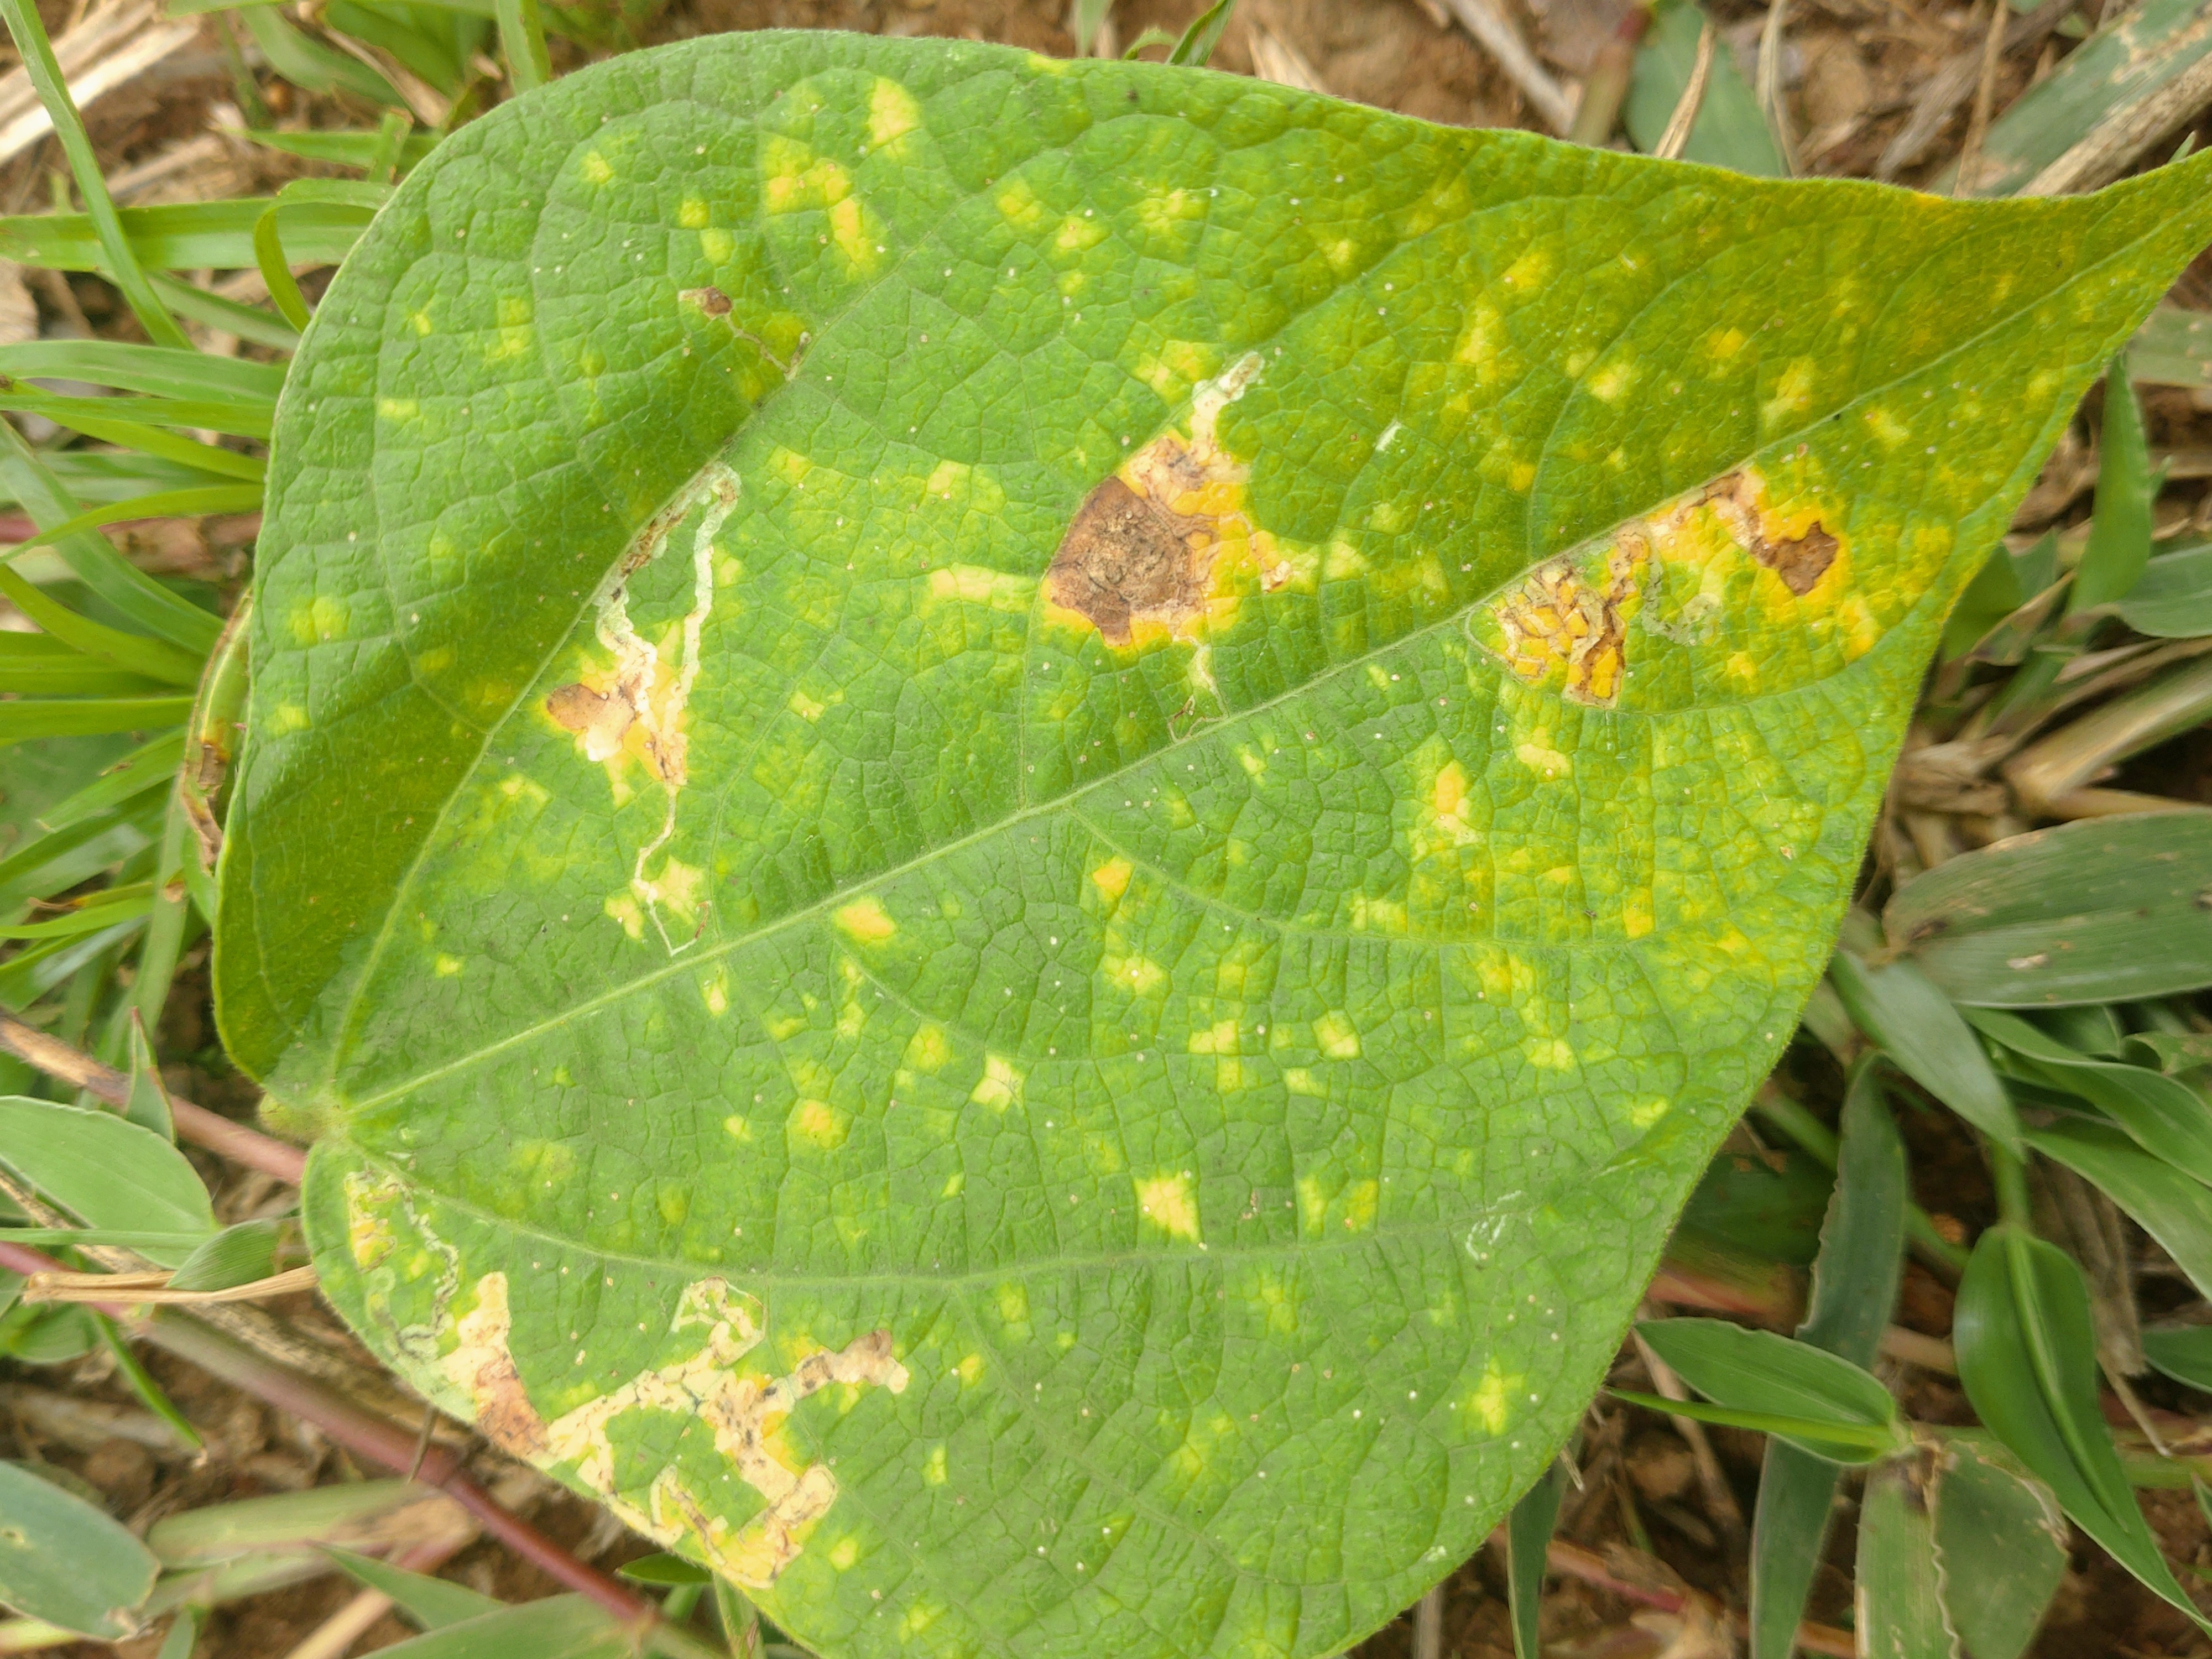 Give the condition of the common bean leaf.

rust
